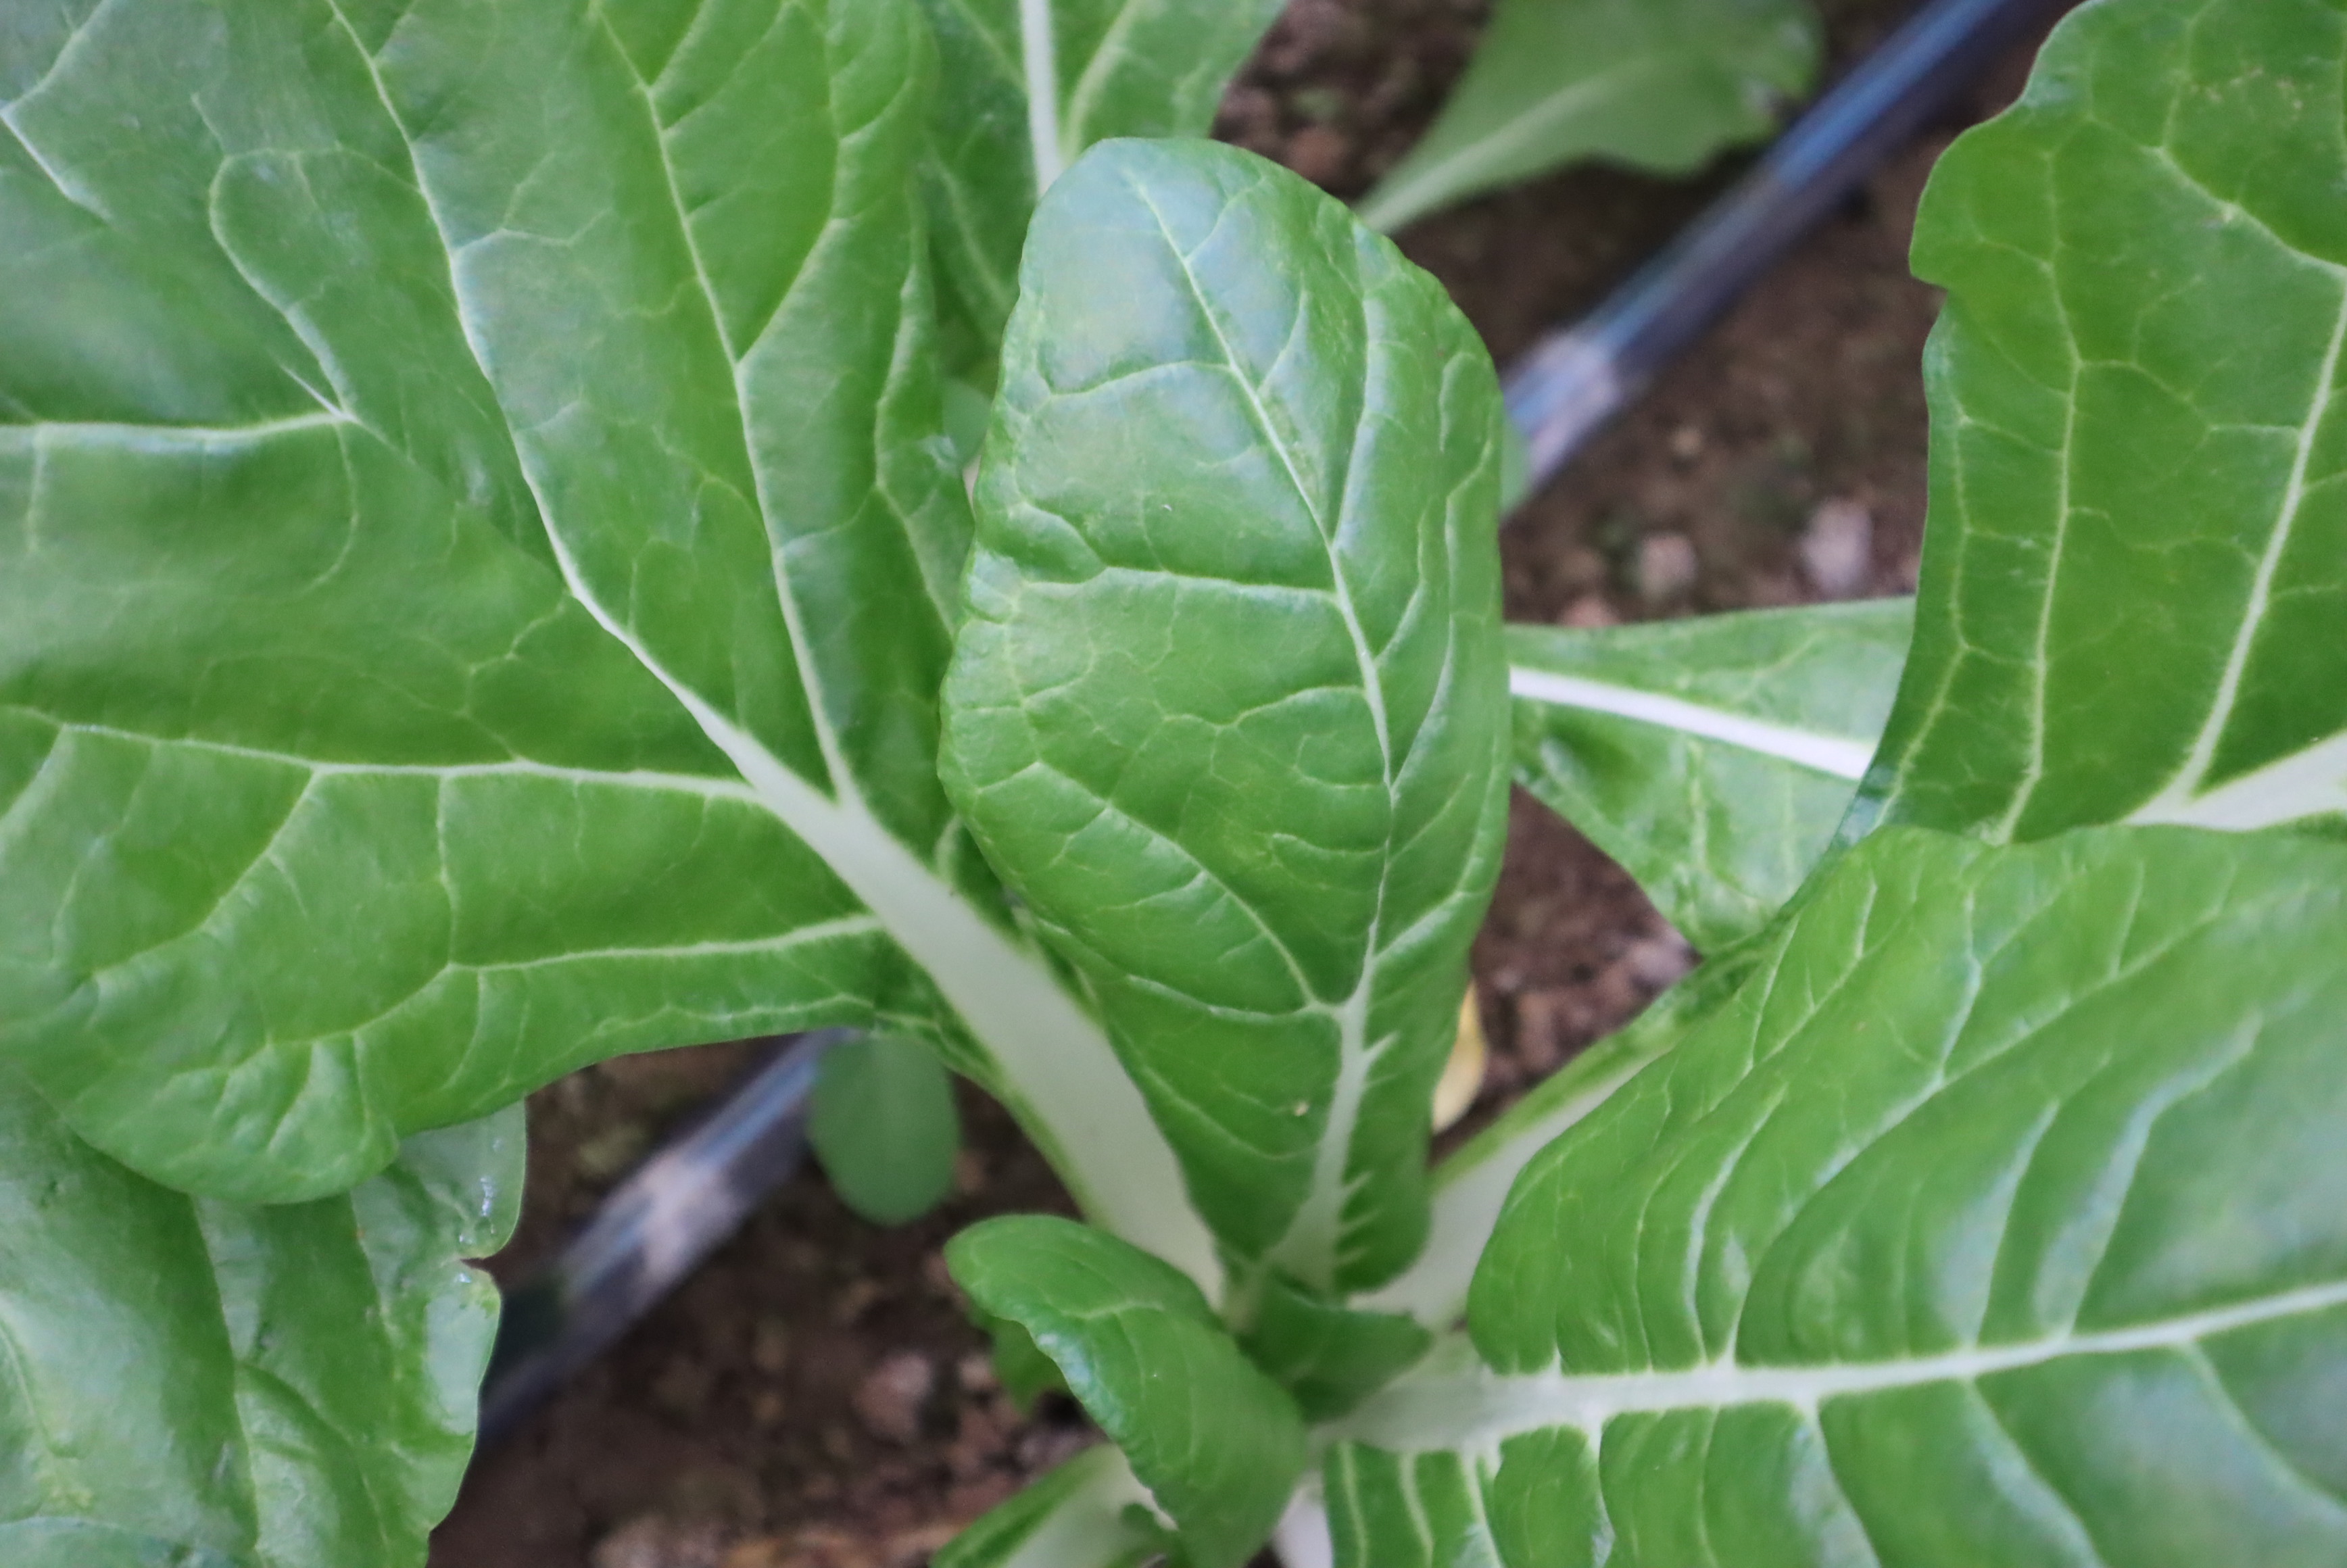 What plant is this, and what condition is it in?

chard, healthy
